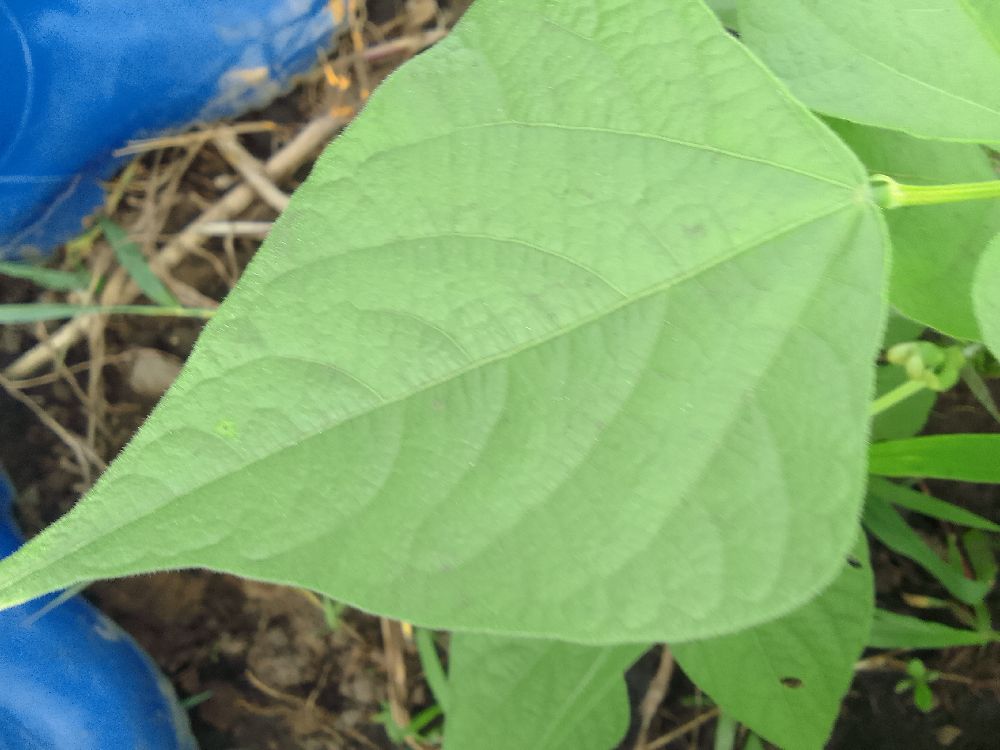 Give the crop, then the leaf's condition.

common bean, healthy
